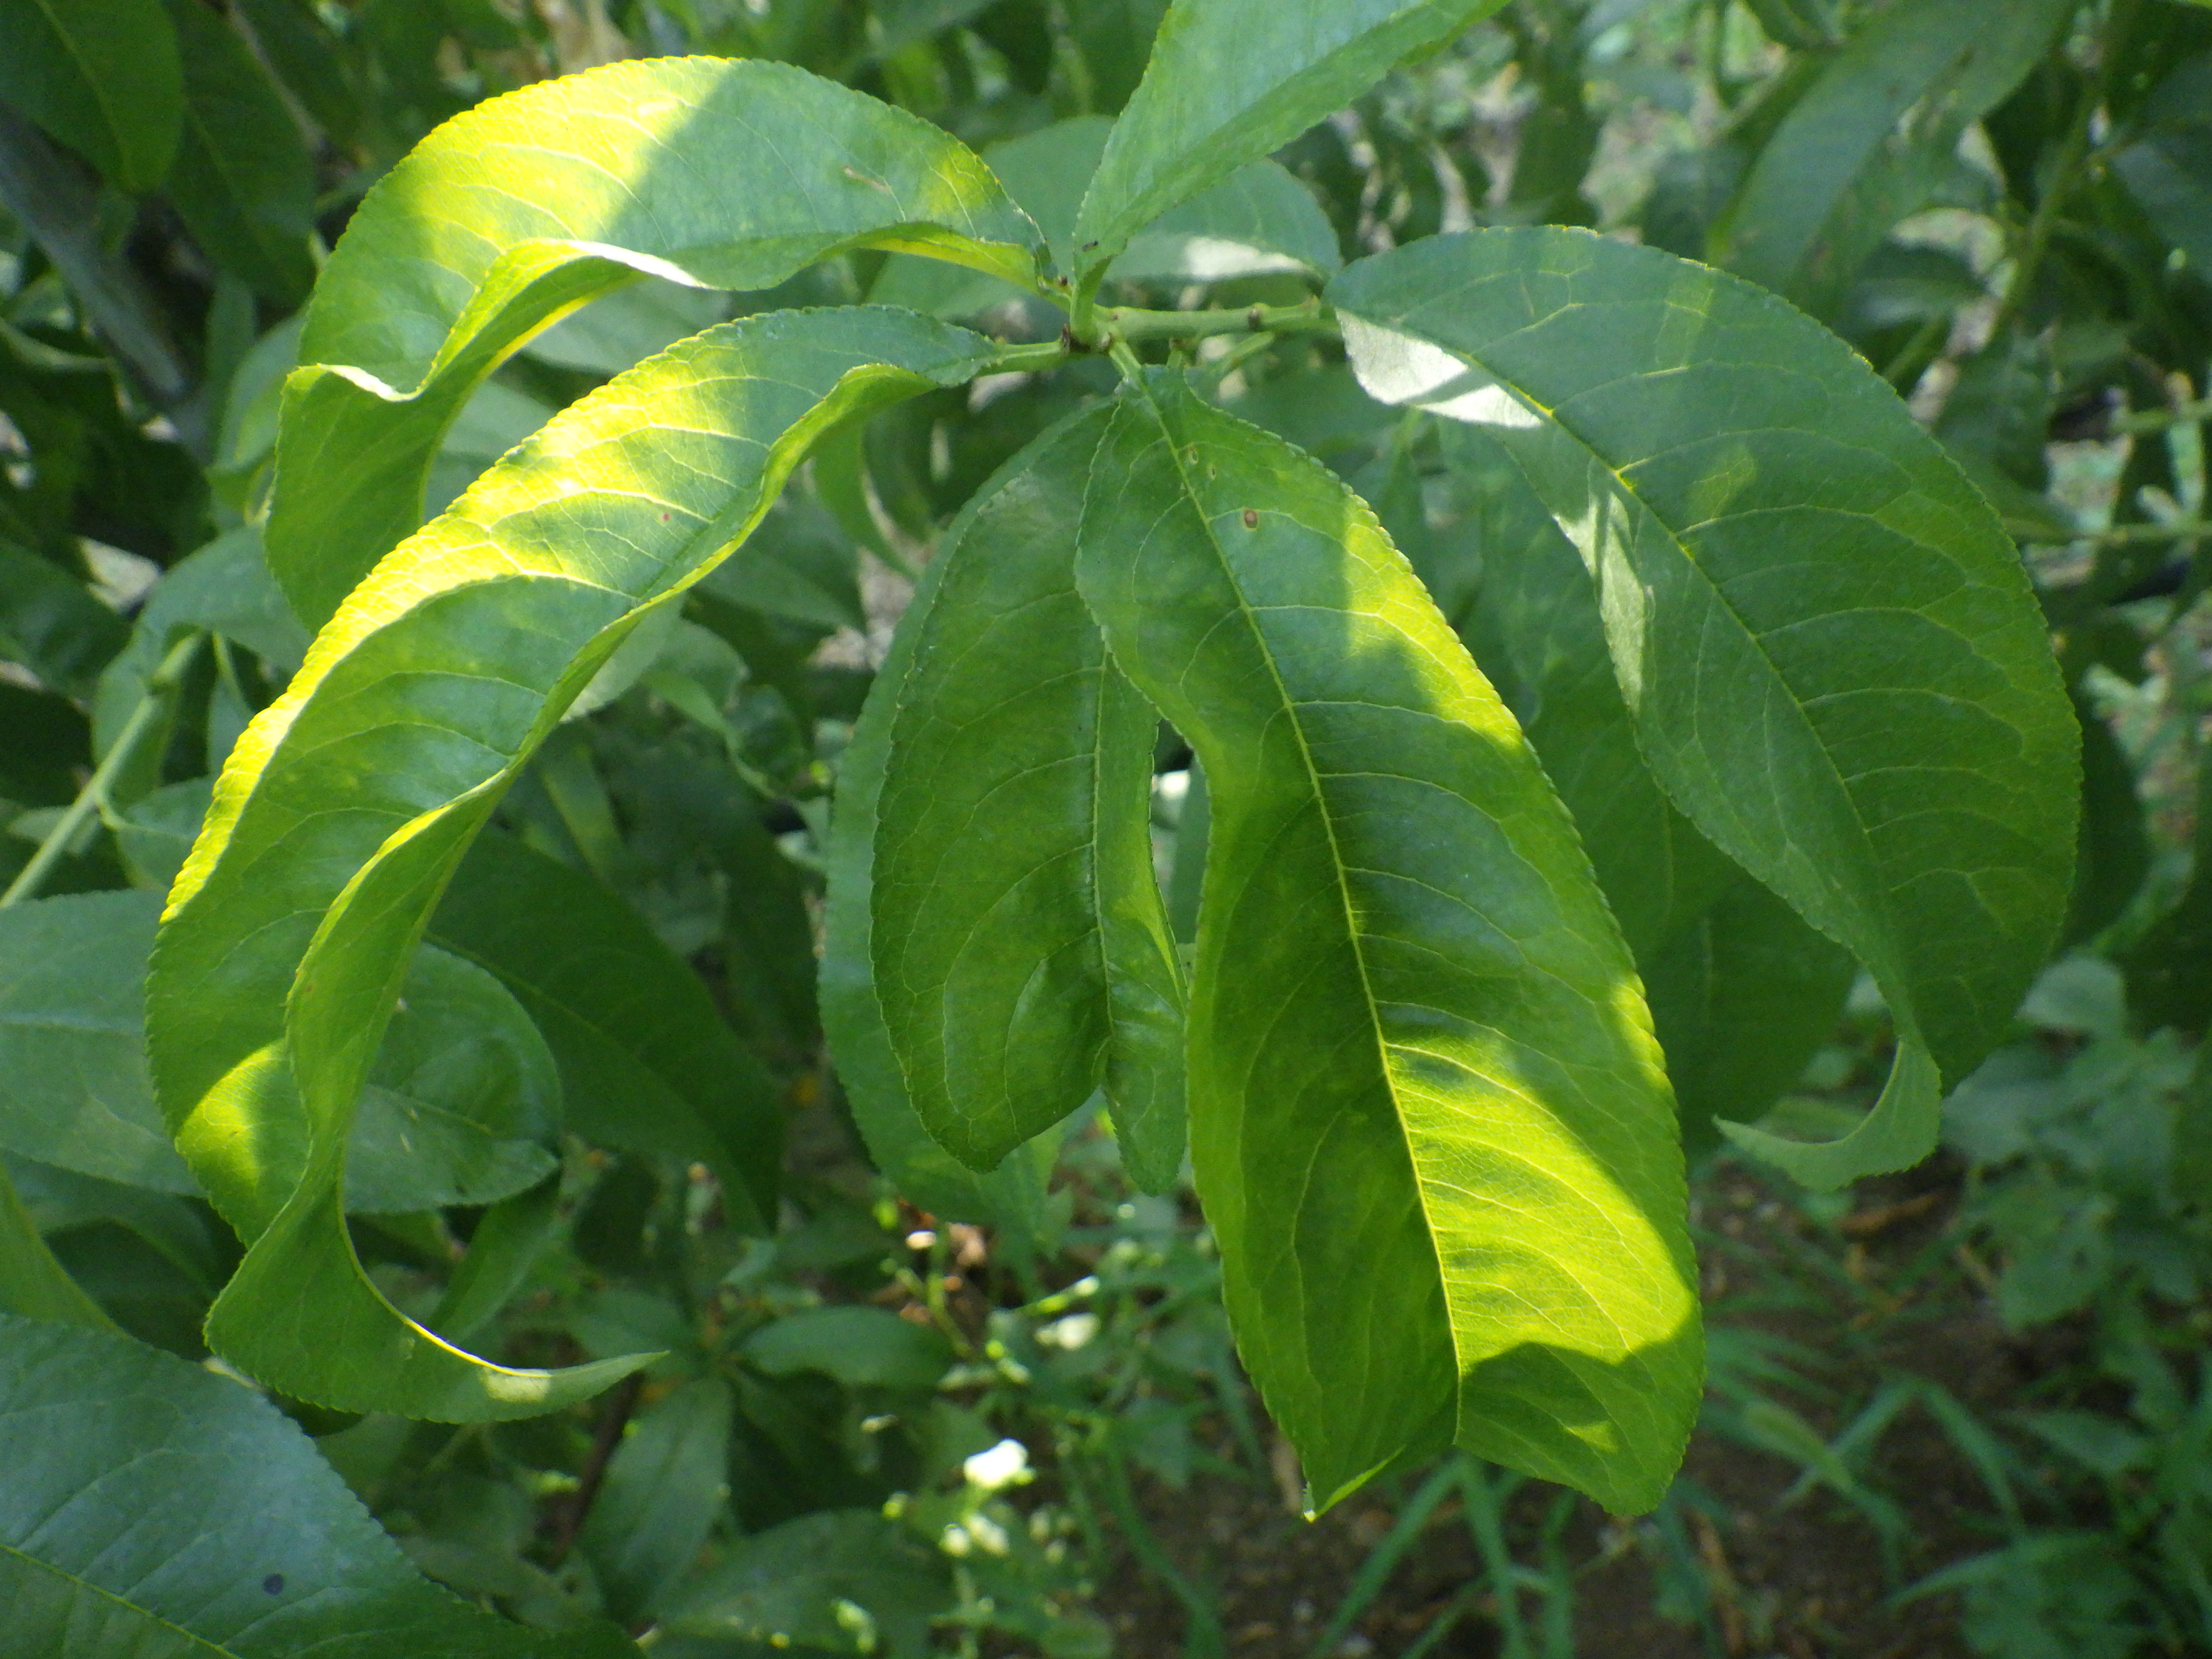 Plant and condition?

peach, shot hole disease
